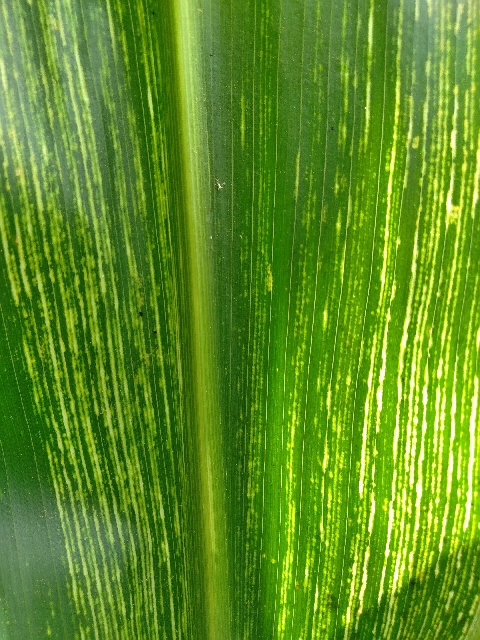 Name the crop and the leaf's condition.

maize, maize streak virus
